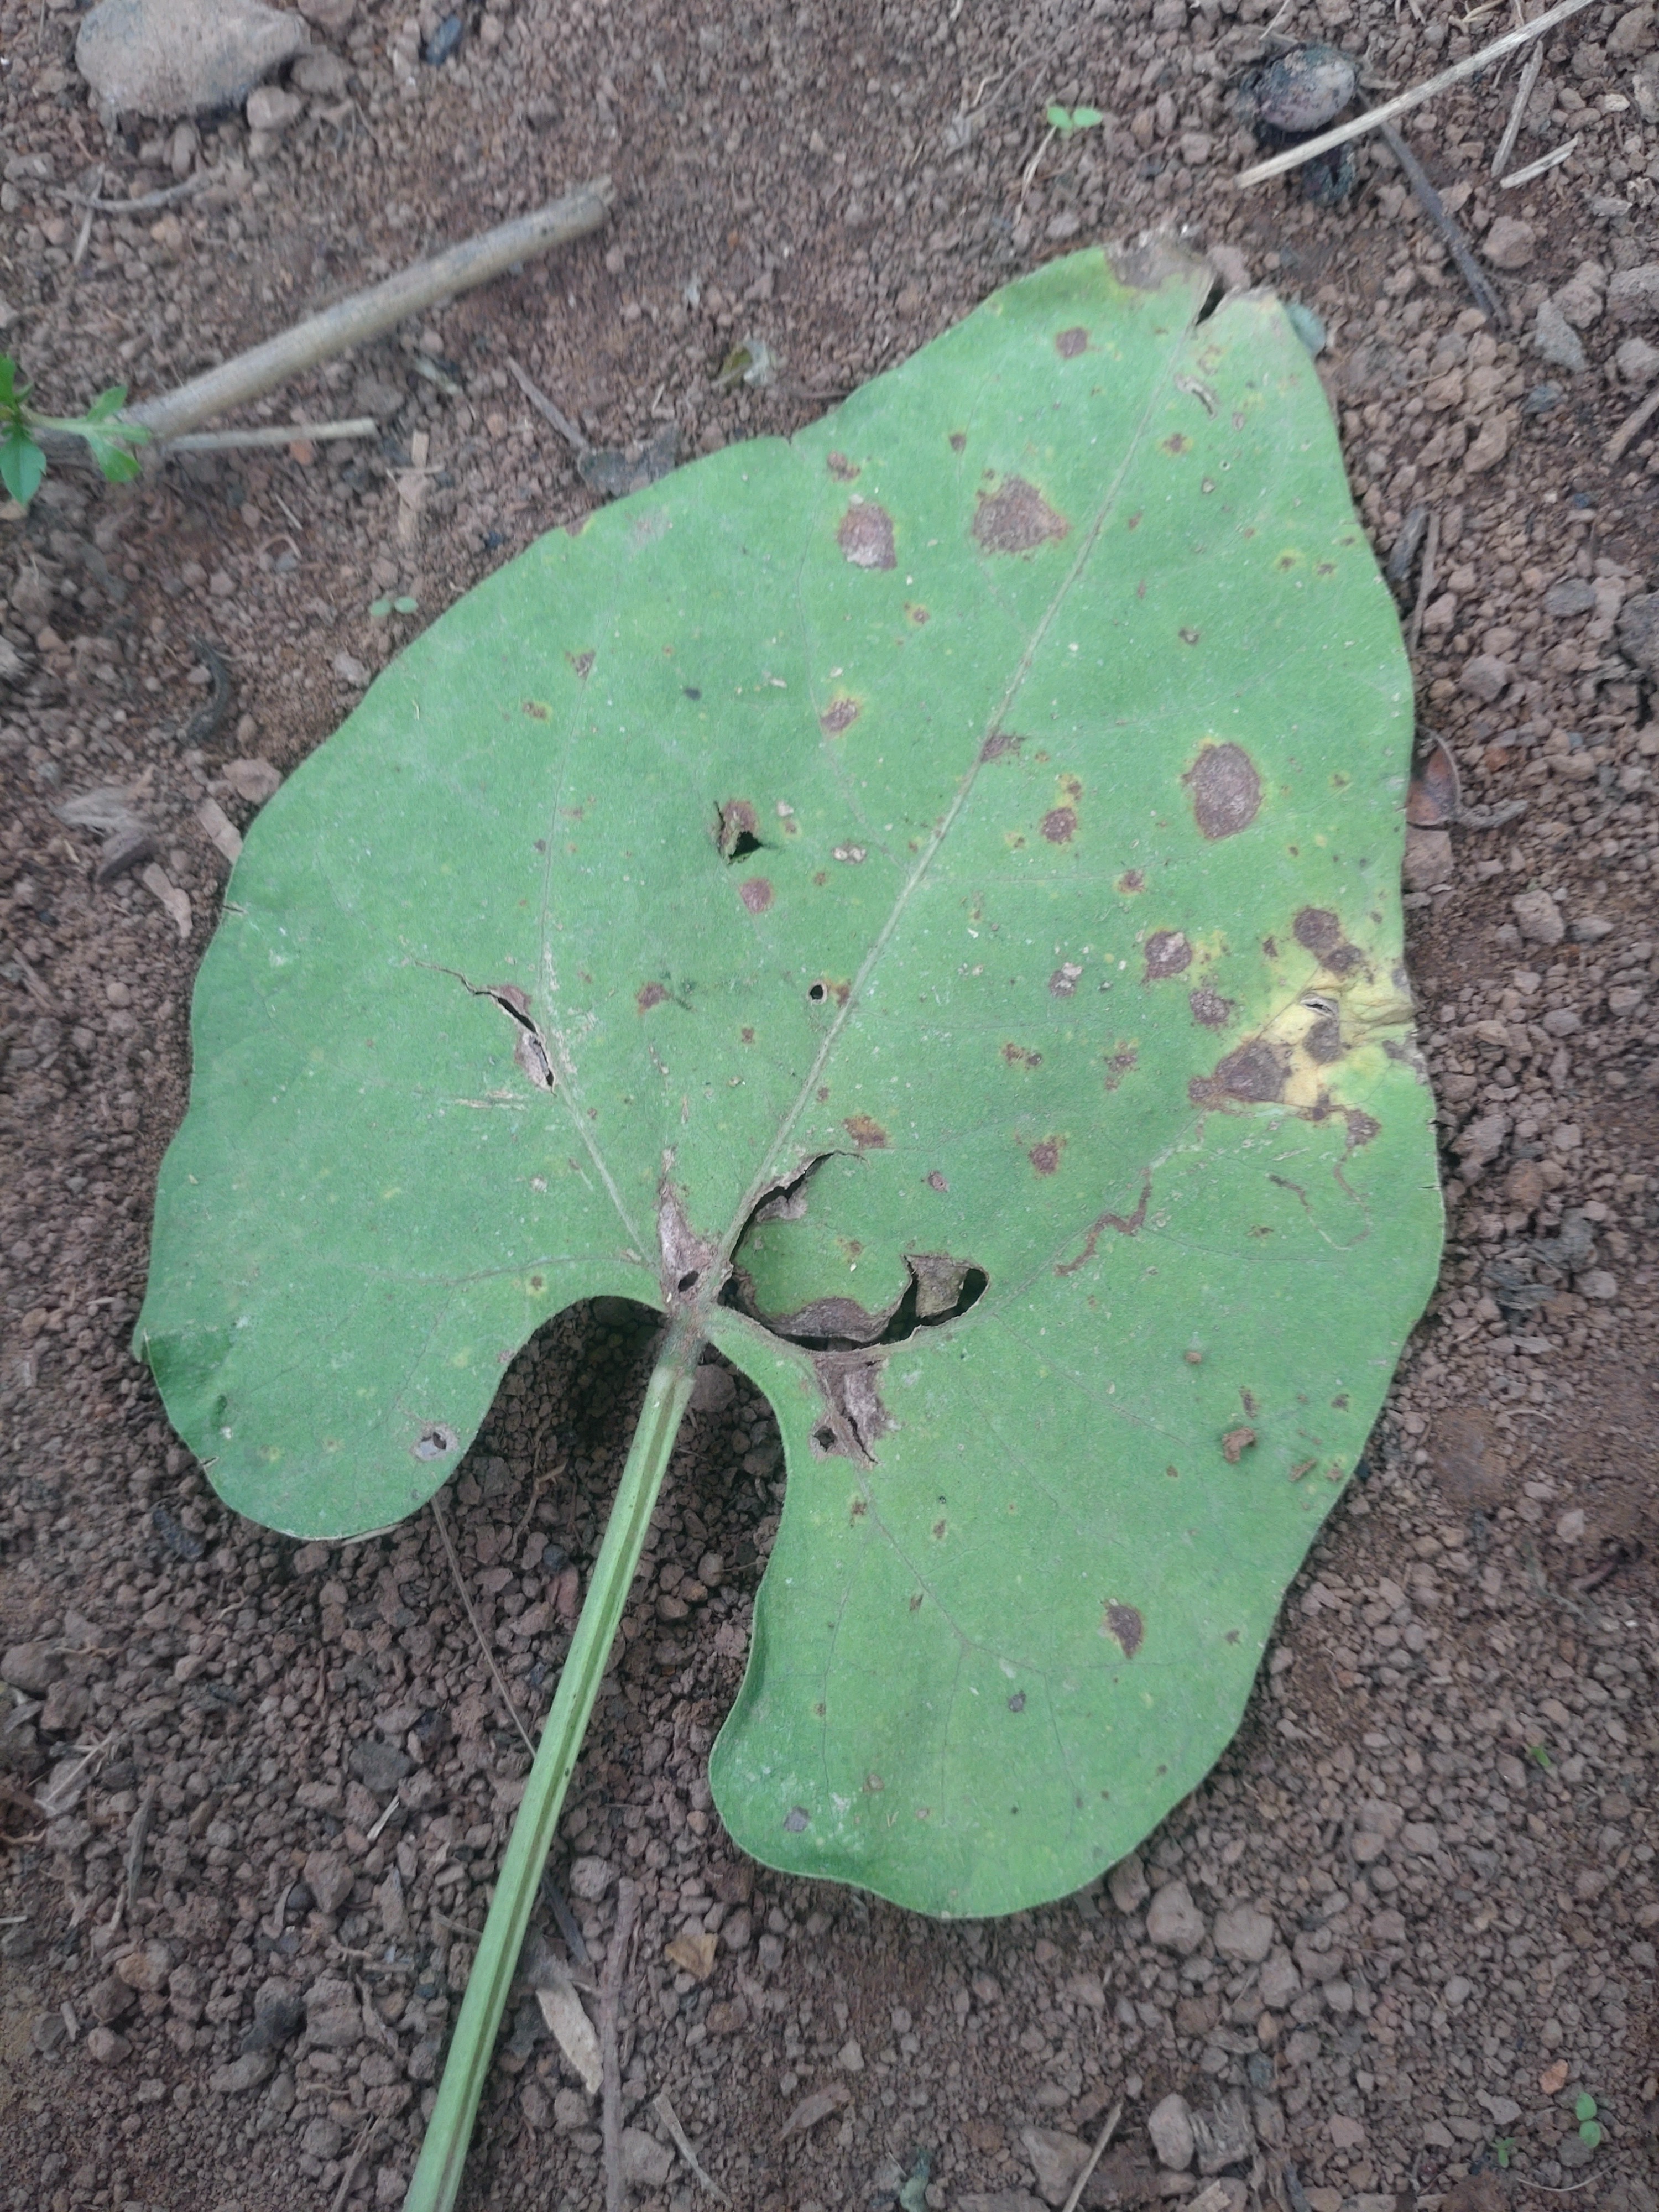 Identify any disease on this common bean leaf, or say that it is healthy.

rust
